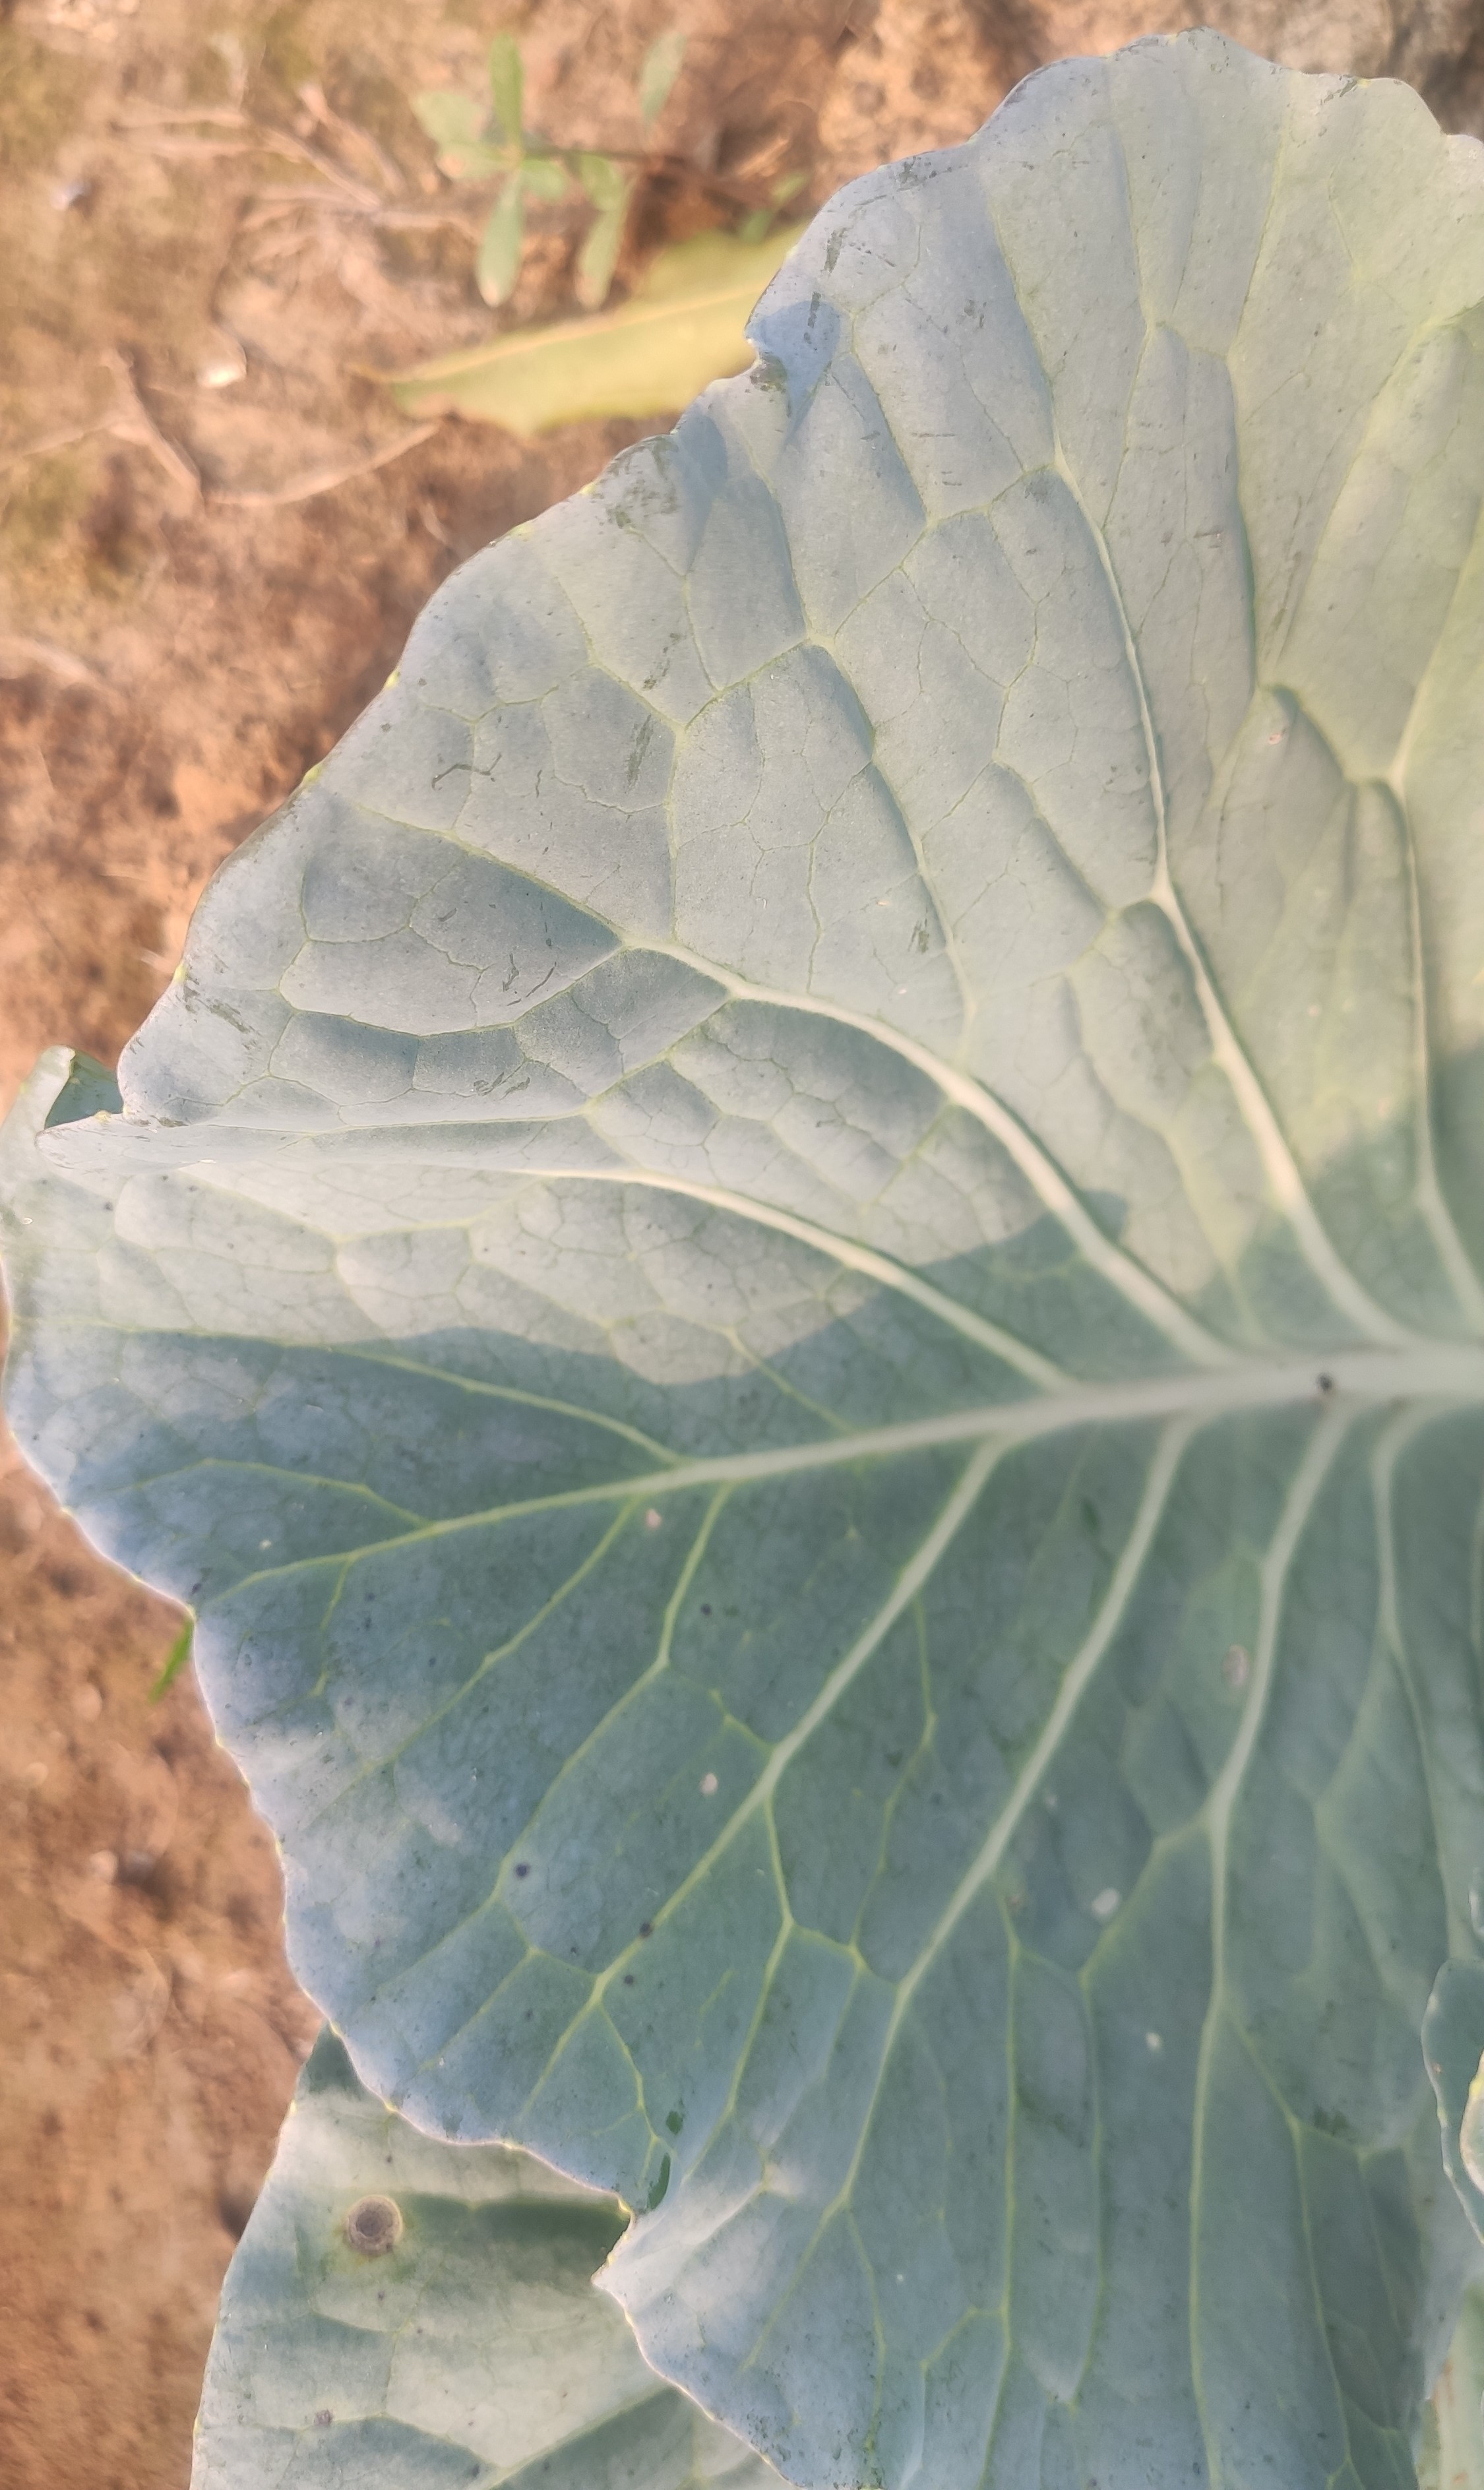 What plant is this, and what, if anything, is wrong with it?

cabbage, healthy
